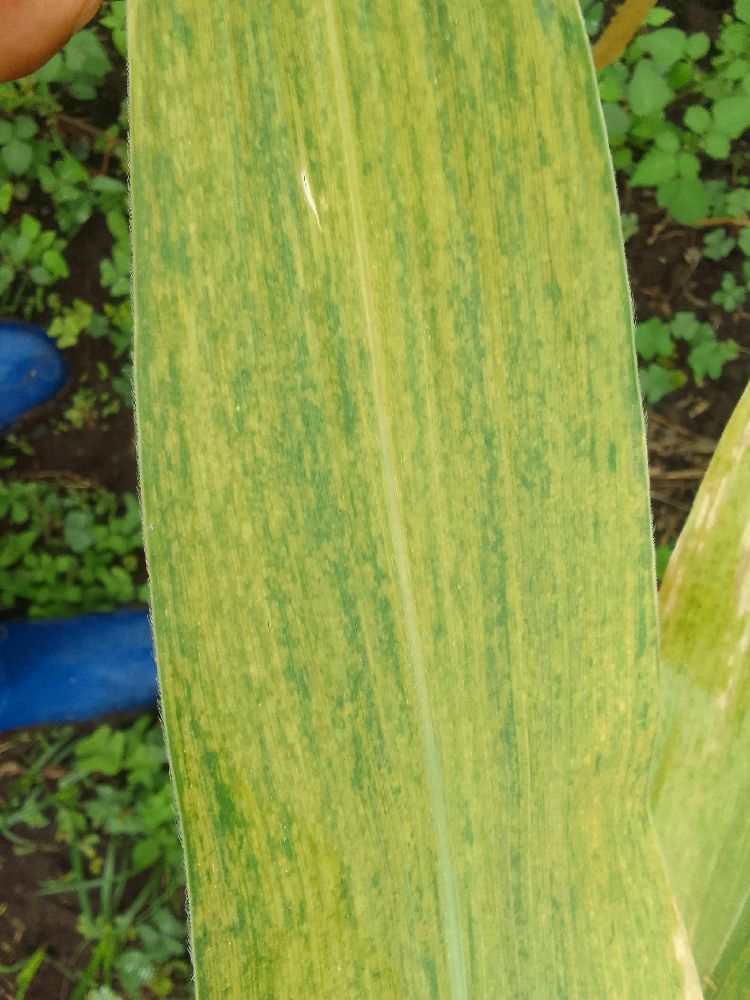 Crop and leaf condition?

maize, maize lethal necrosis
